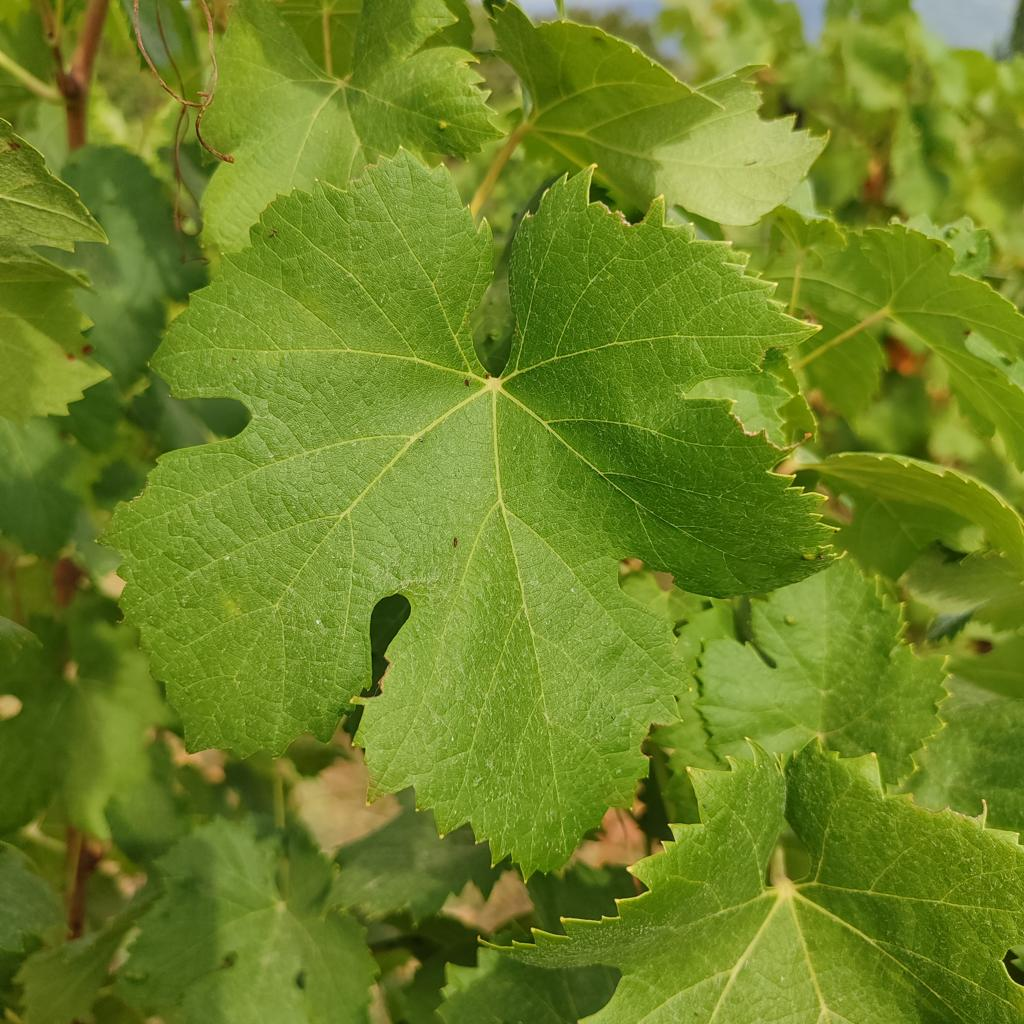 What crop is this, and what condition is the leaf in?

grapevine, healthy
